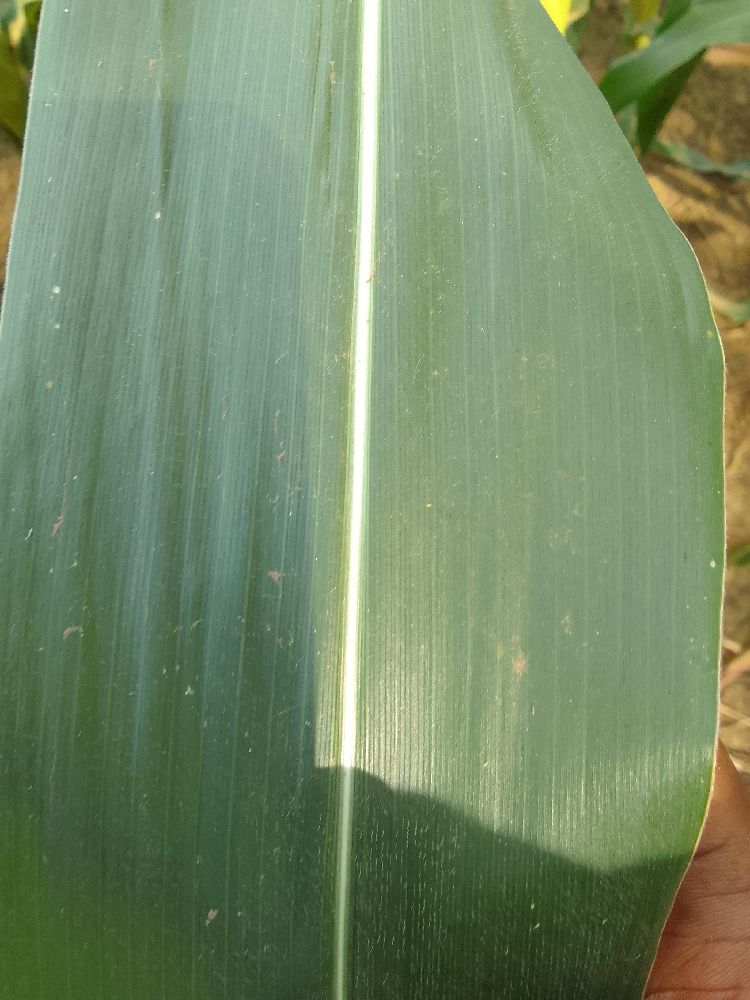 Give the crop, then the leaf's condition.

maize, healthy
